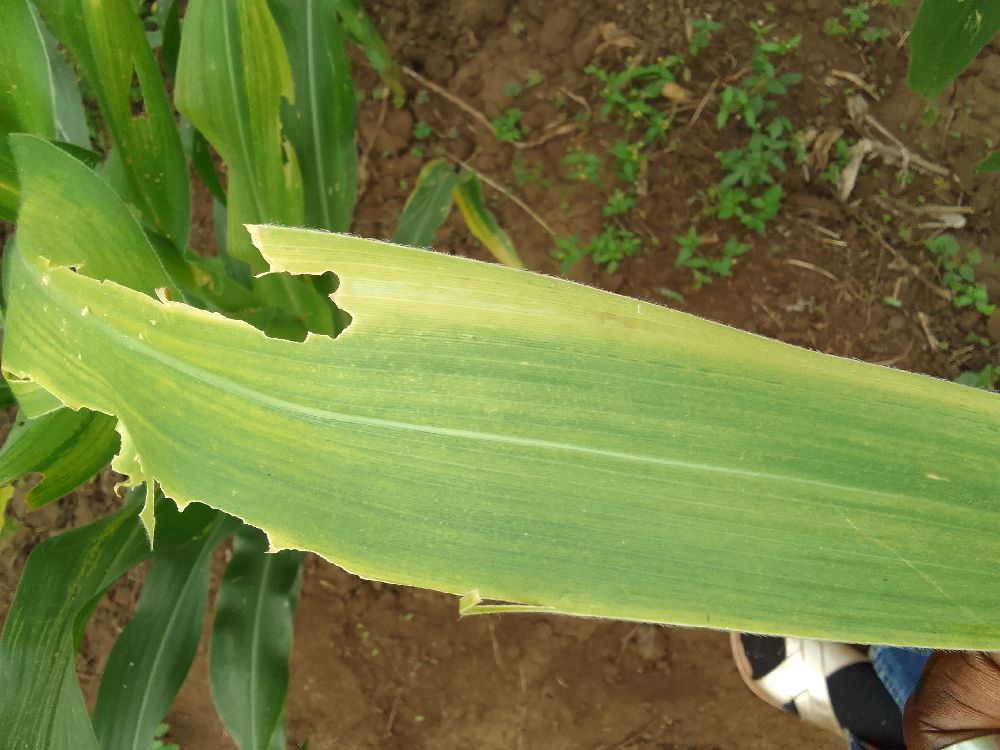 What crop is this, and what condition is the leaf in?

maize, maize lethal necrosis
